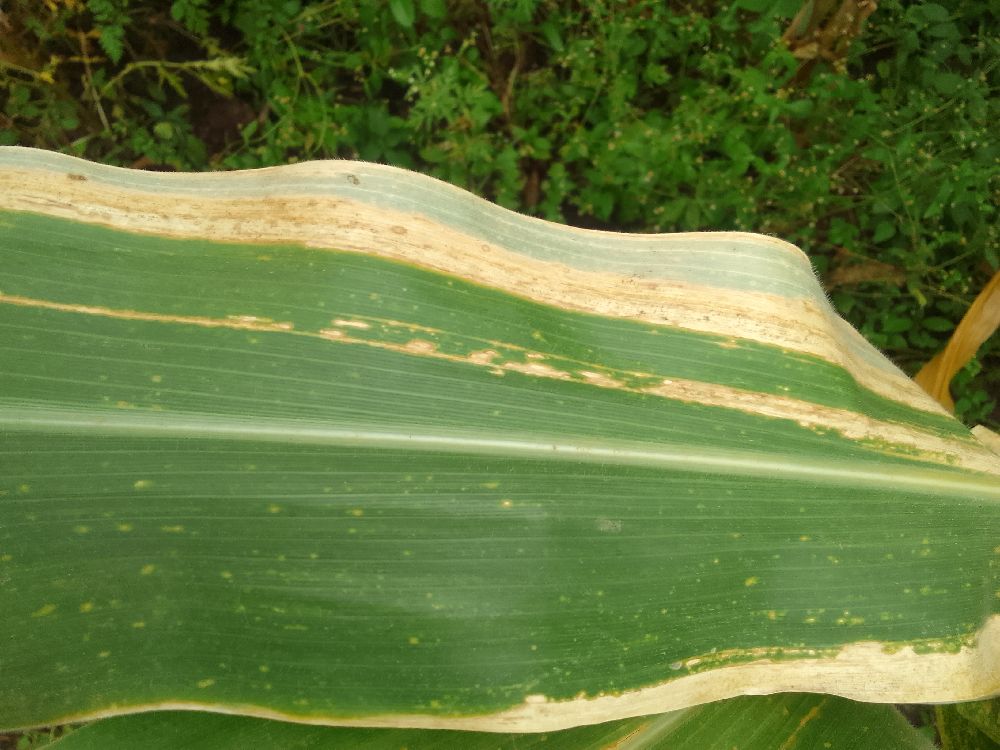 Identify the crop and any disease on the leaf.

maize, maize lethal necrosis
